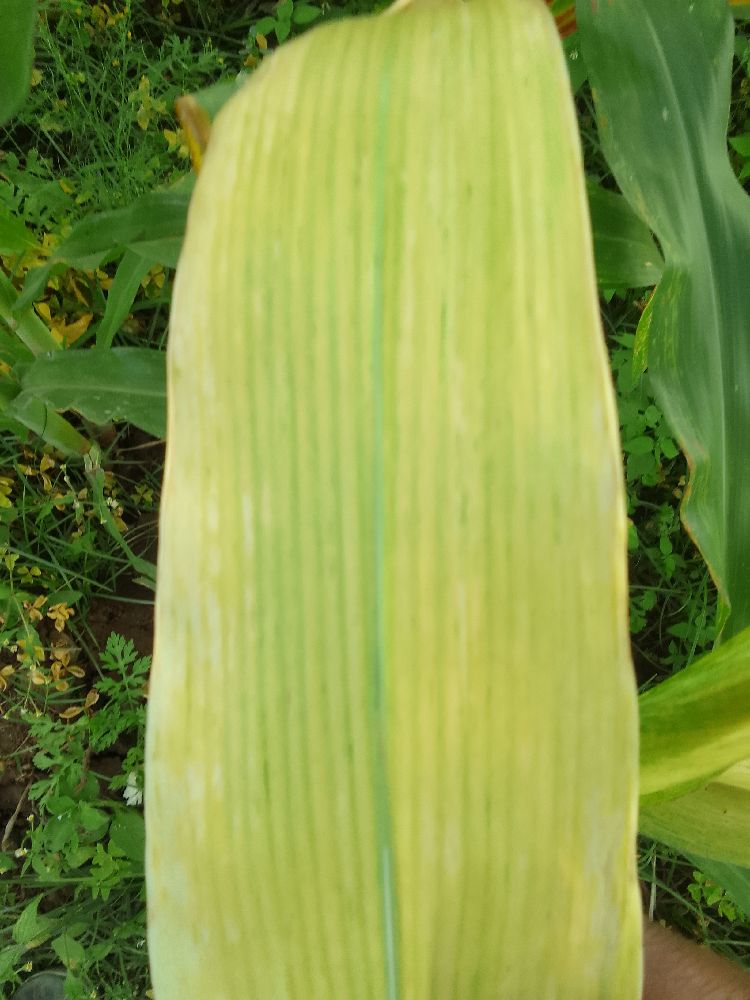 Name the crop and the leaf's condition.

maize, maize lethal necrosis
